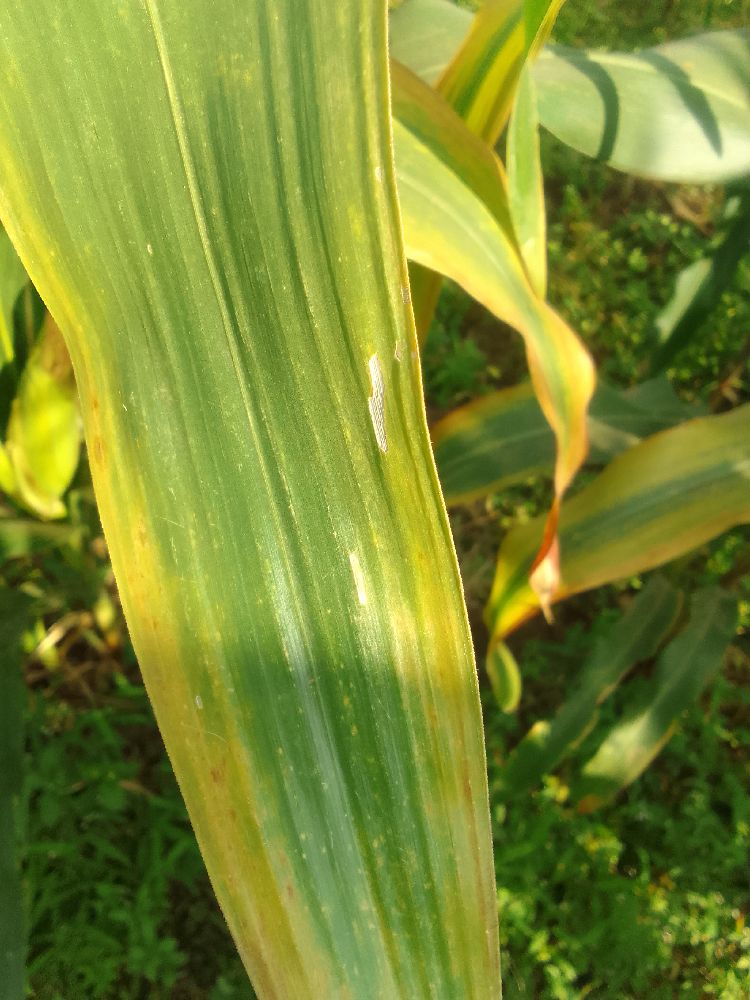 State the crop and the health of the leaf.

maize, maize lethal necrosis
